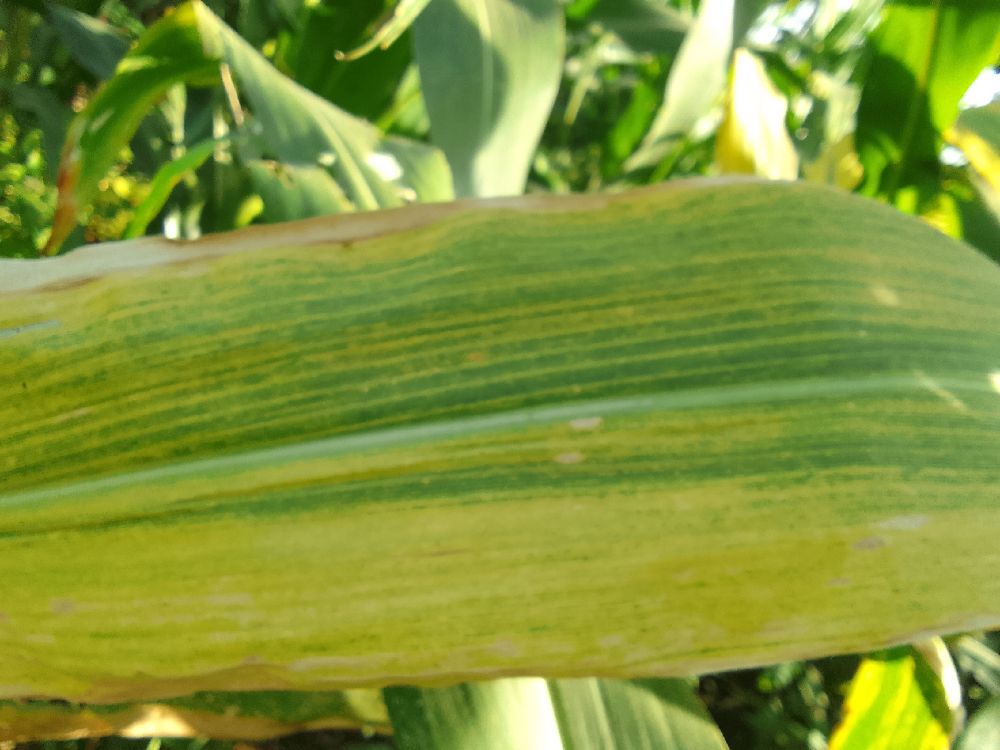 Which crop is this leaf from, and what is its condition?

maize, maize lethal necrosis
